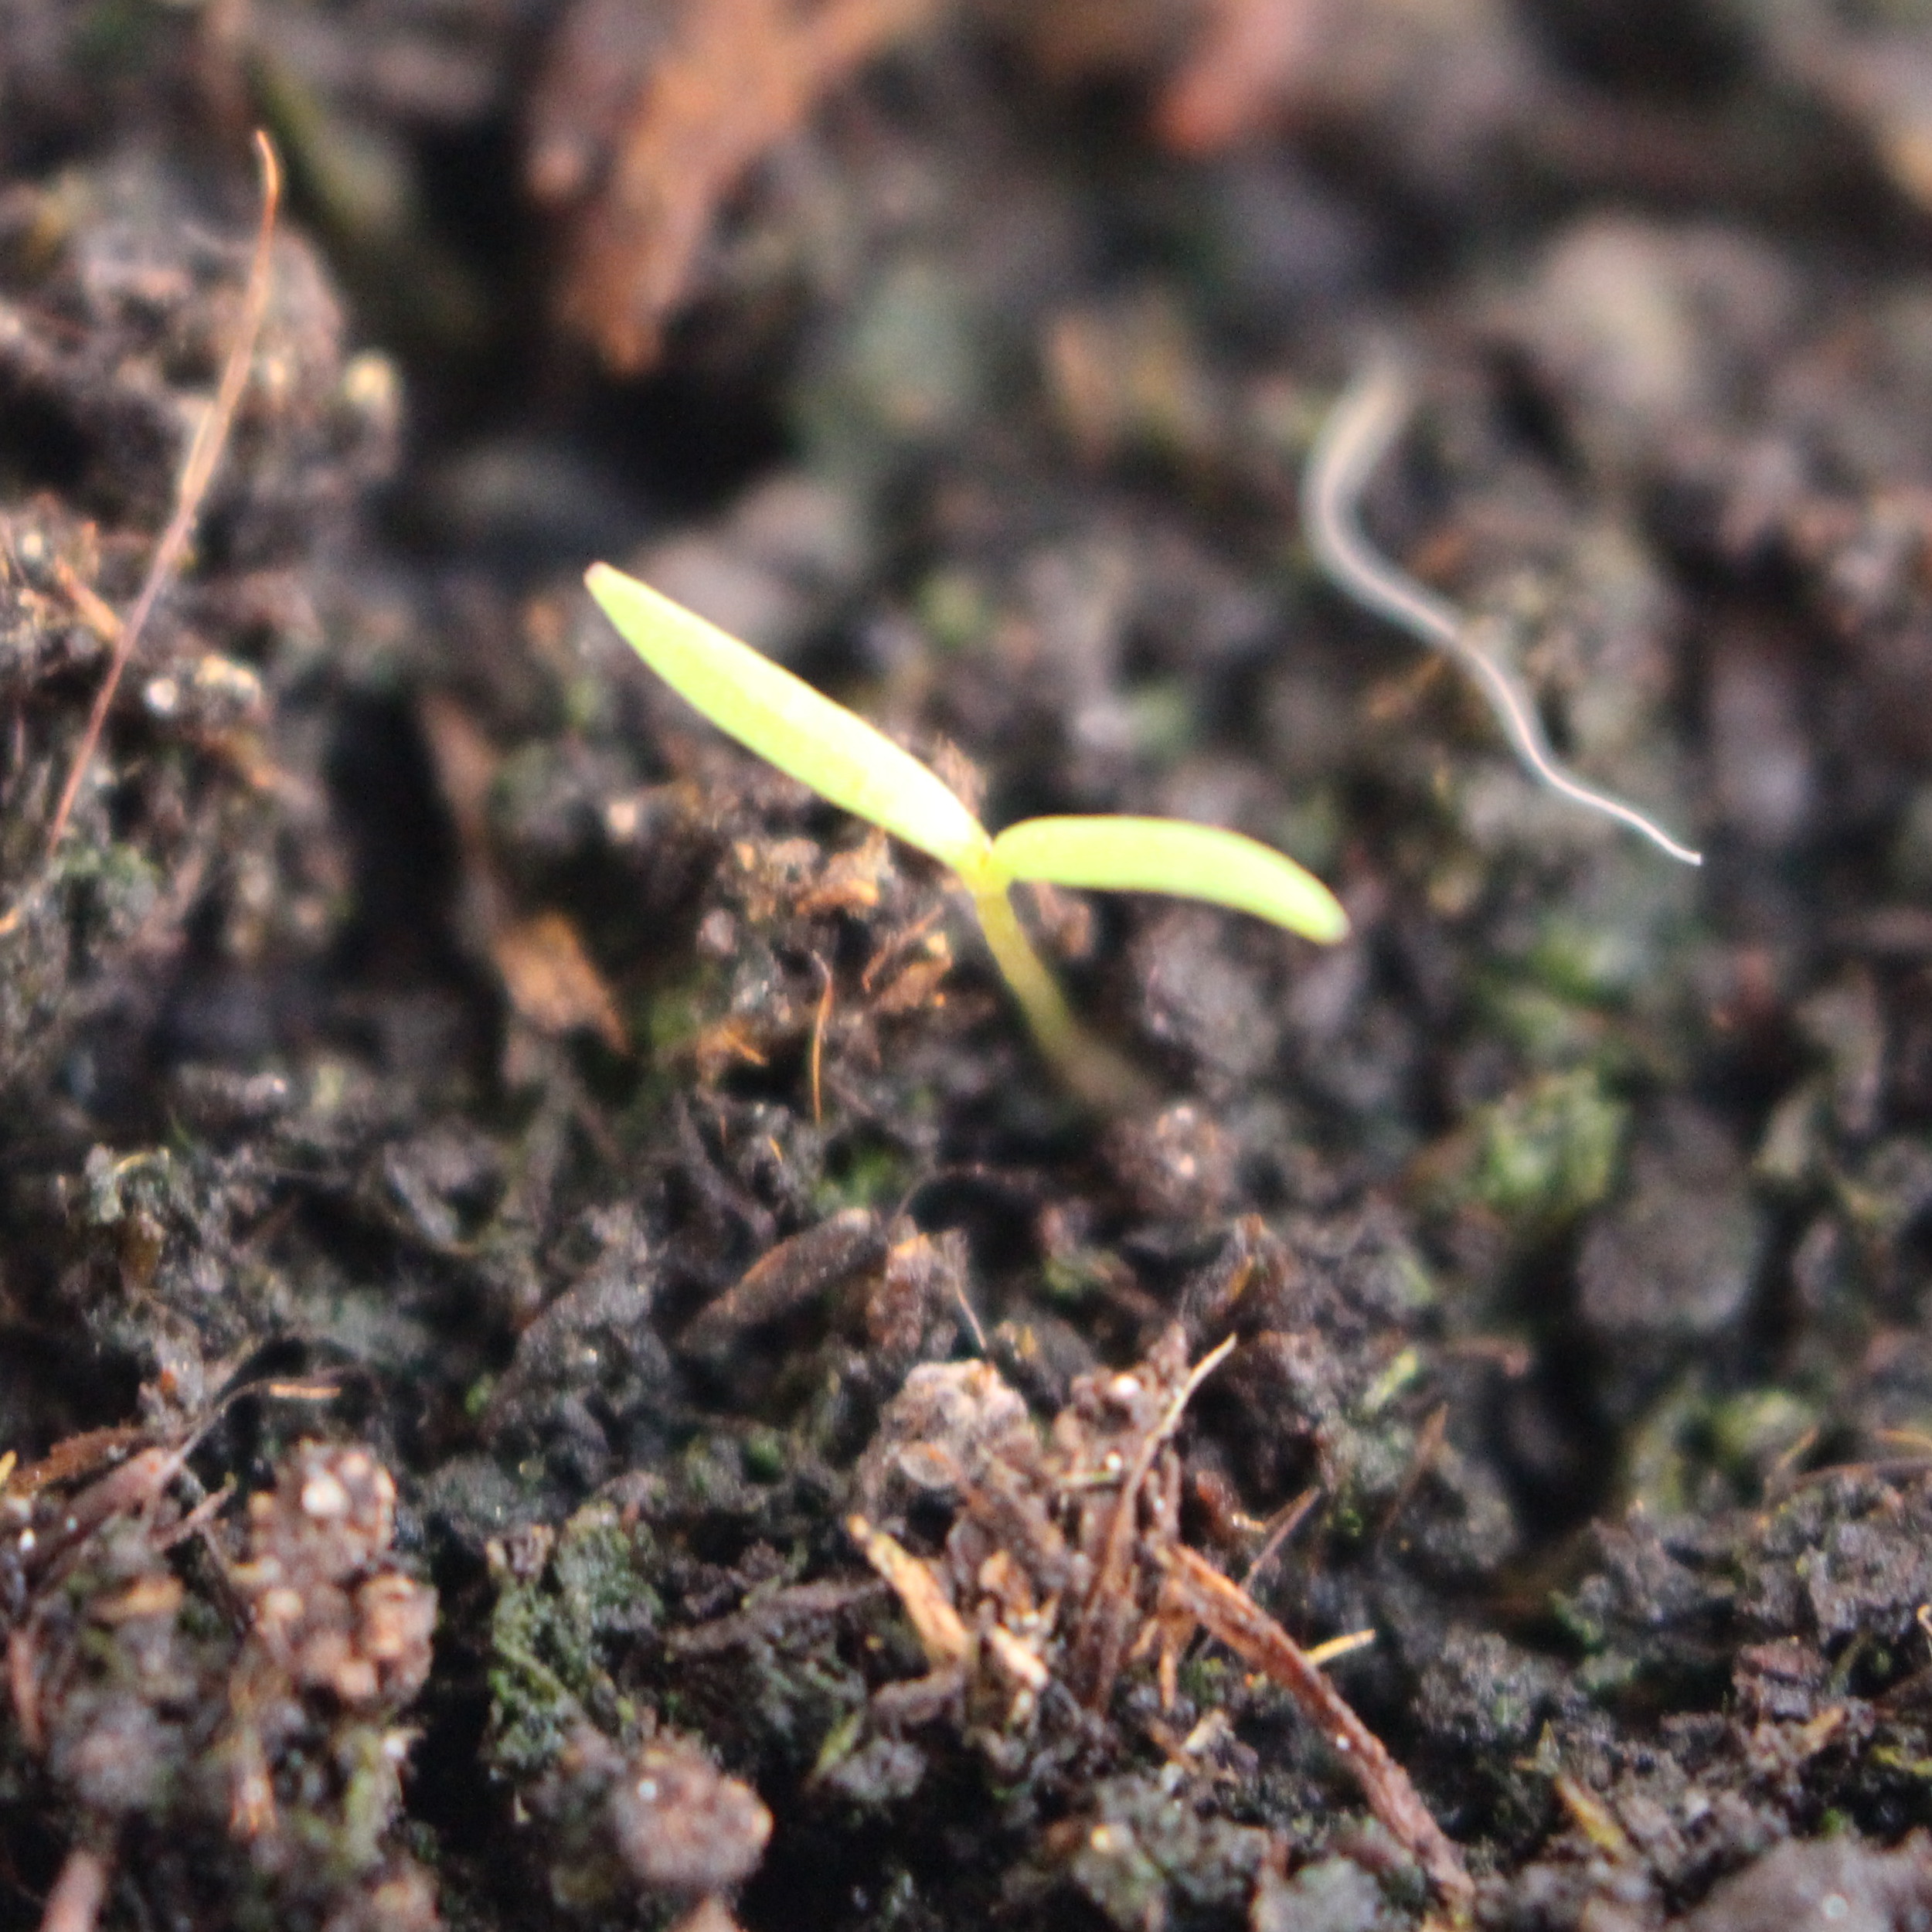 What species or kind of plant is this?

Papaver rhoeas
